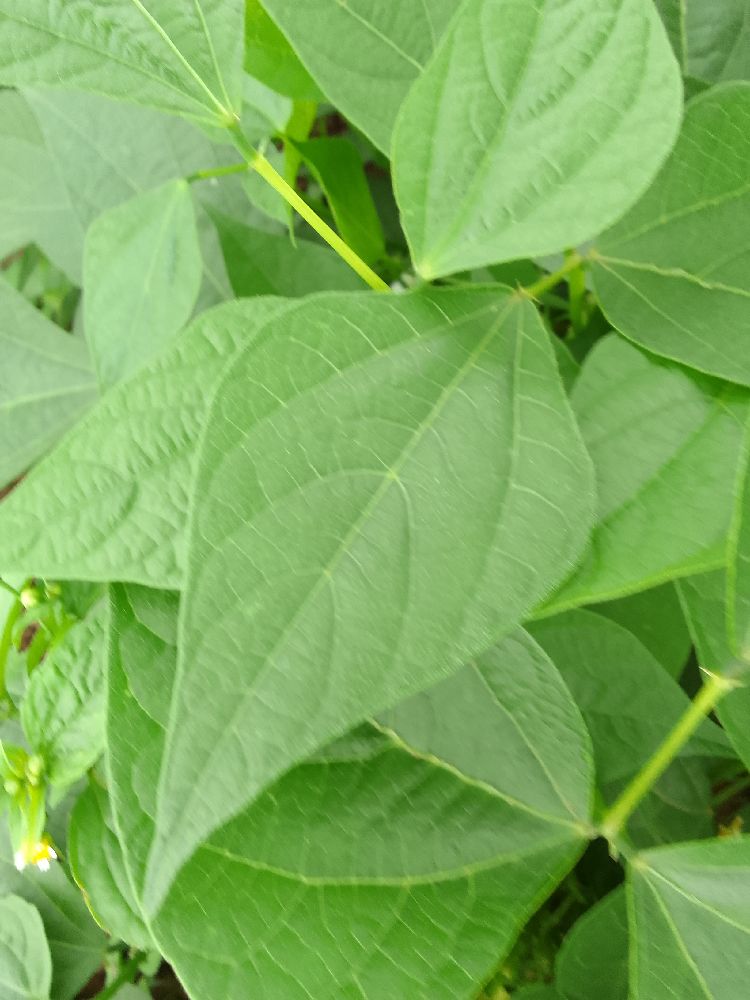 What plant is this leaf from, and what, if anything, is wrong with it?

common bean, healthy
